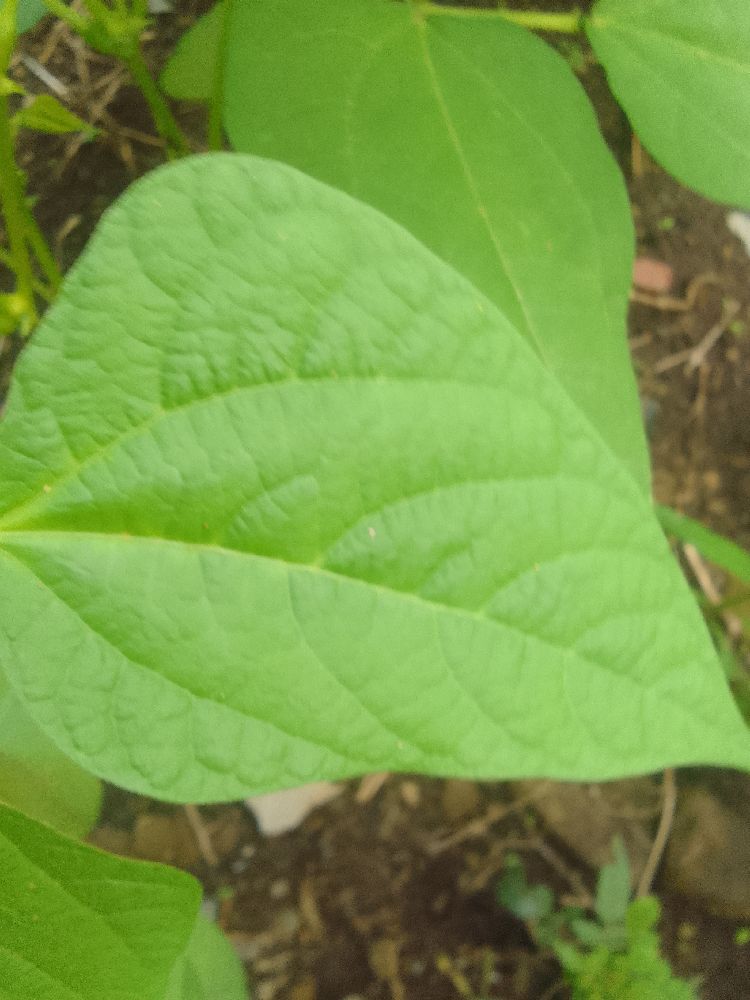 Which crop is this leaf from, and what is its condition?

common bean, healthy
